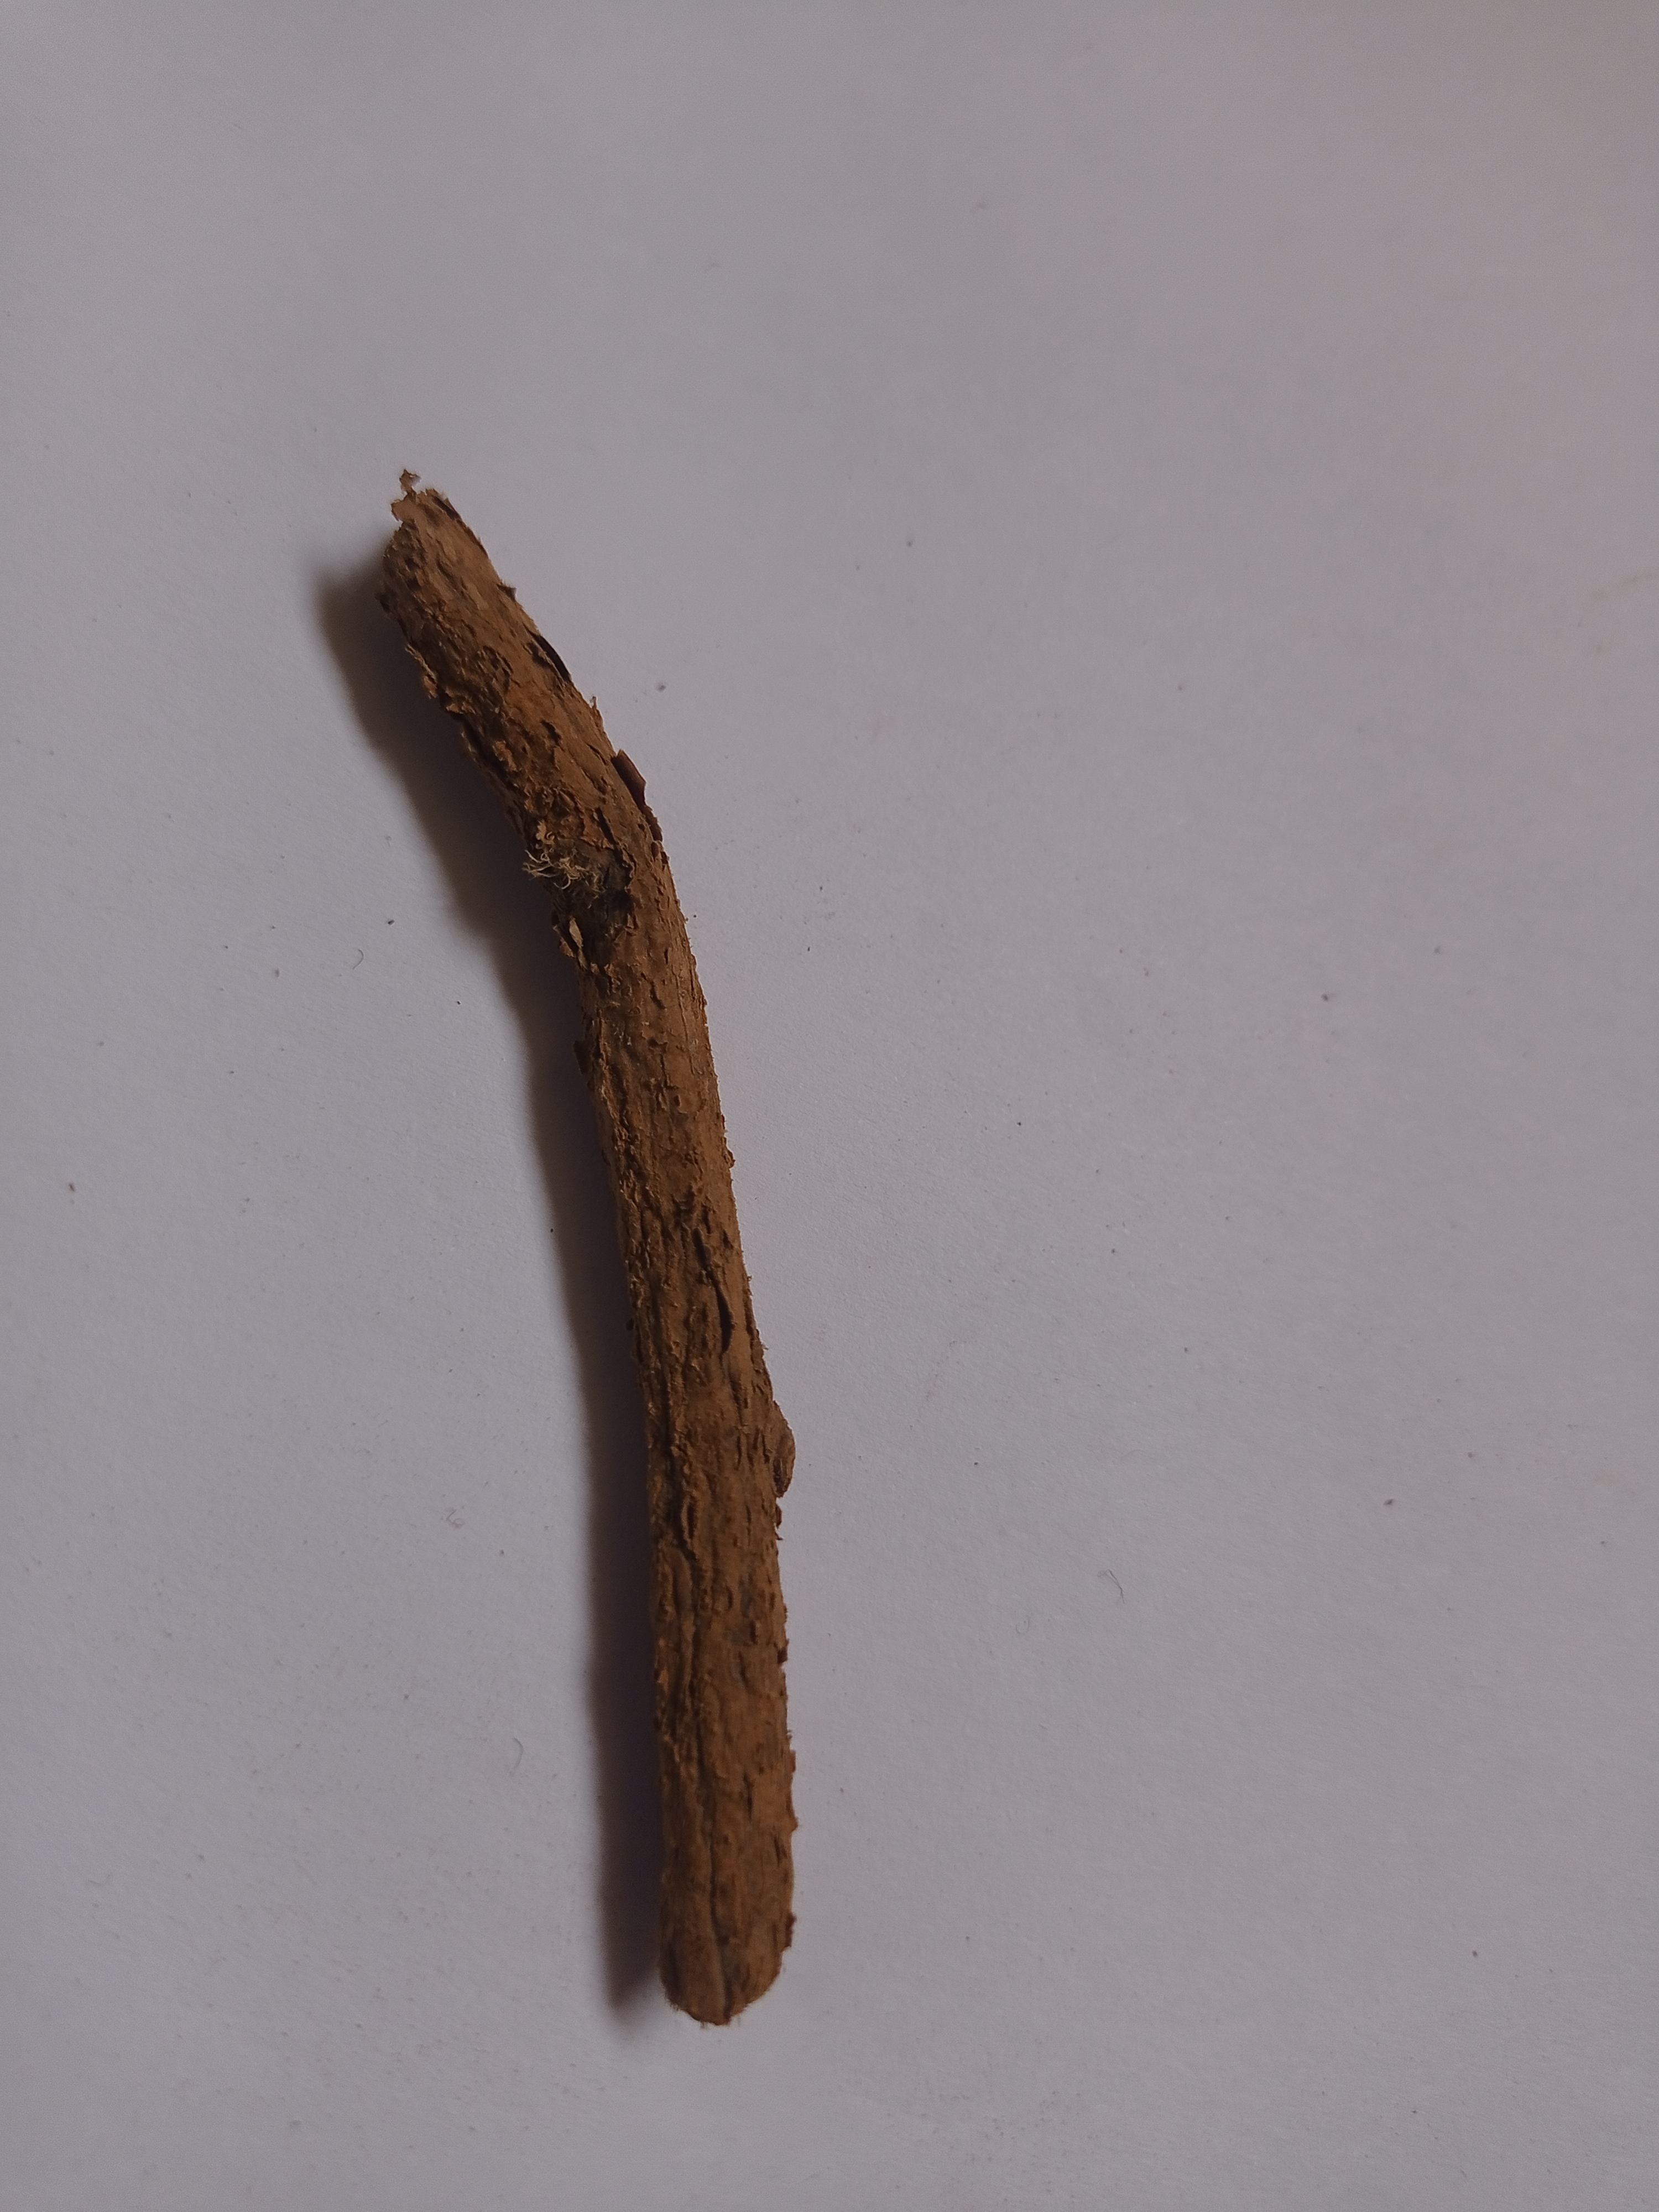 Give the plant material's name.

jesthamadh
